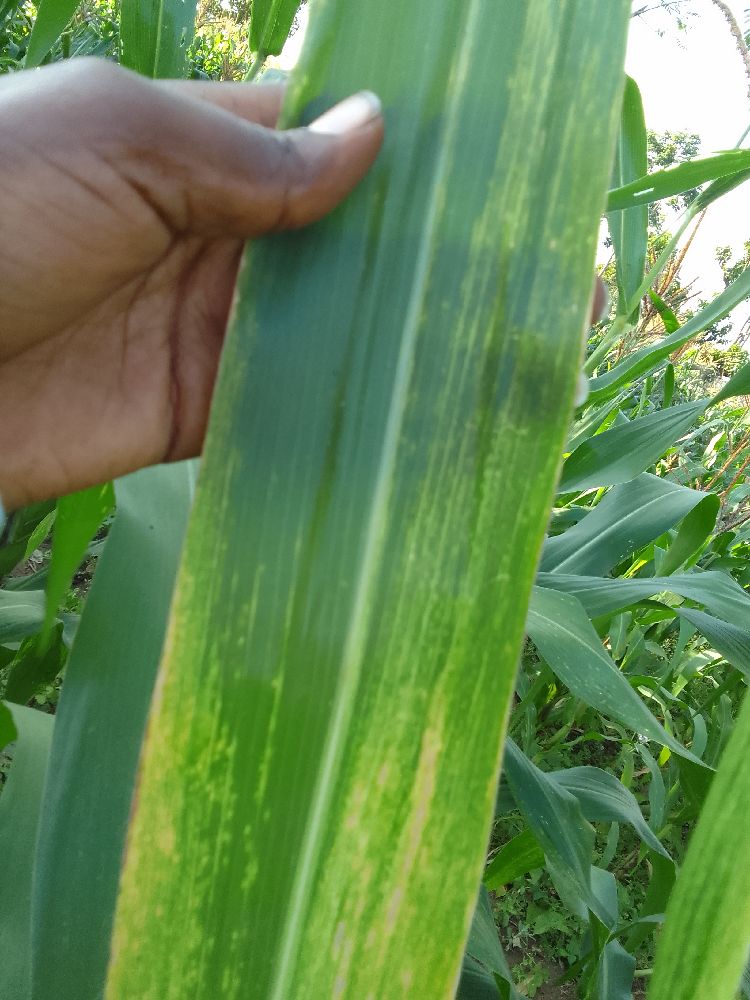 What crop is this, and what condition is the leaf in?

maize, maize lethal necrosis
